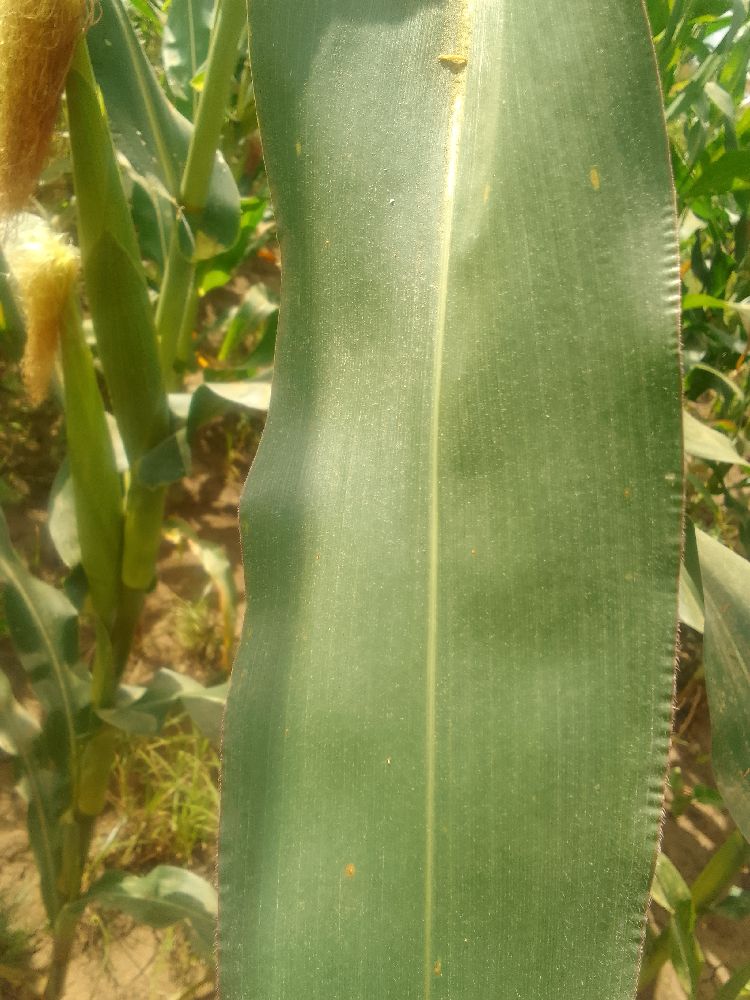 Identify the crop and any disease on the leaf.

maize, healthy
